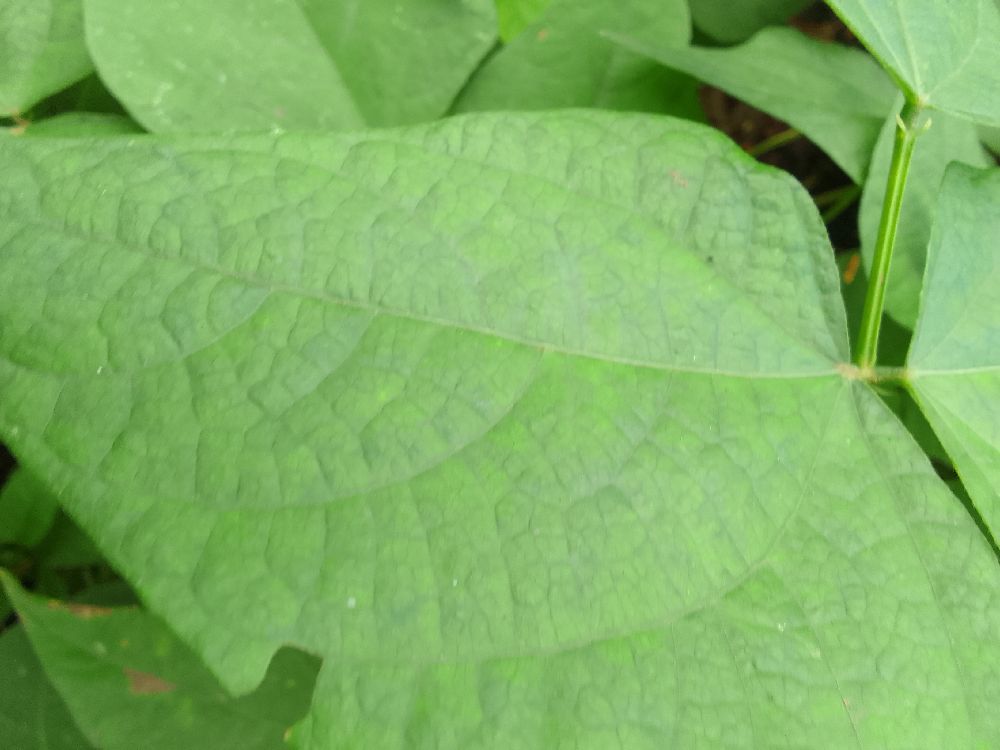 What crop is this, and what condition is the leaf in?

common bean, healthy
